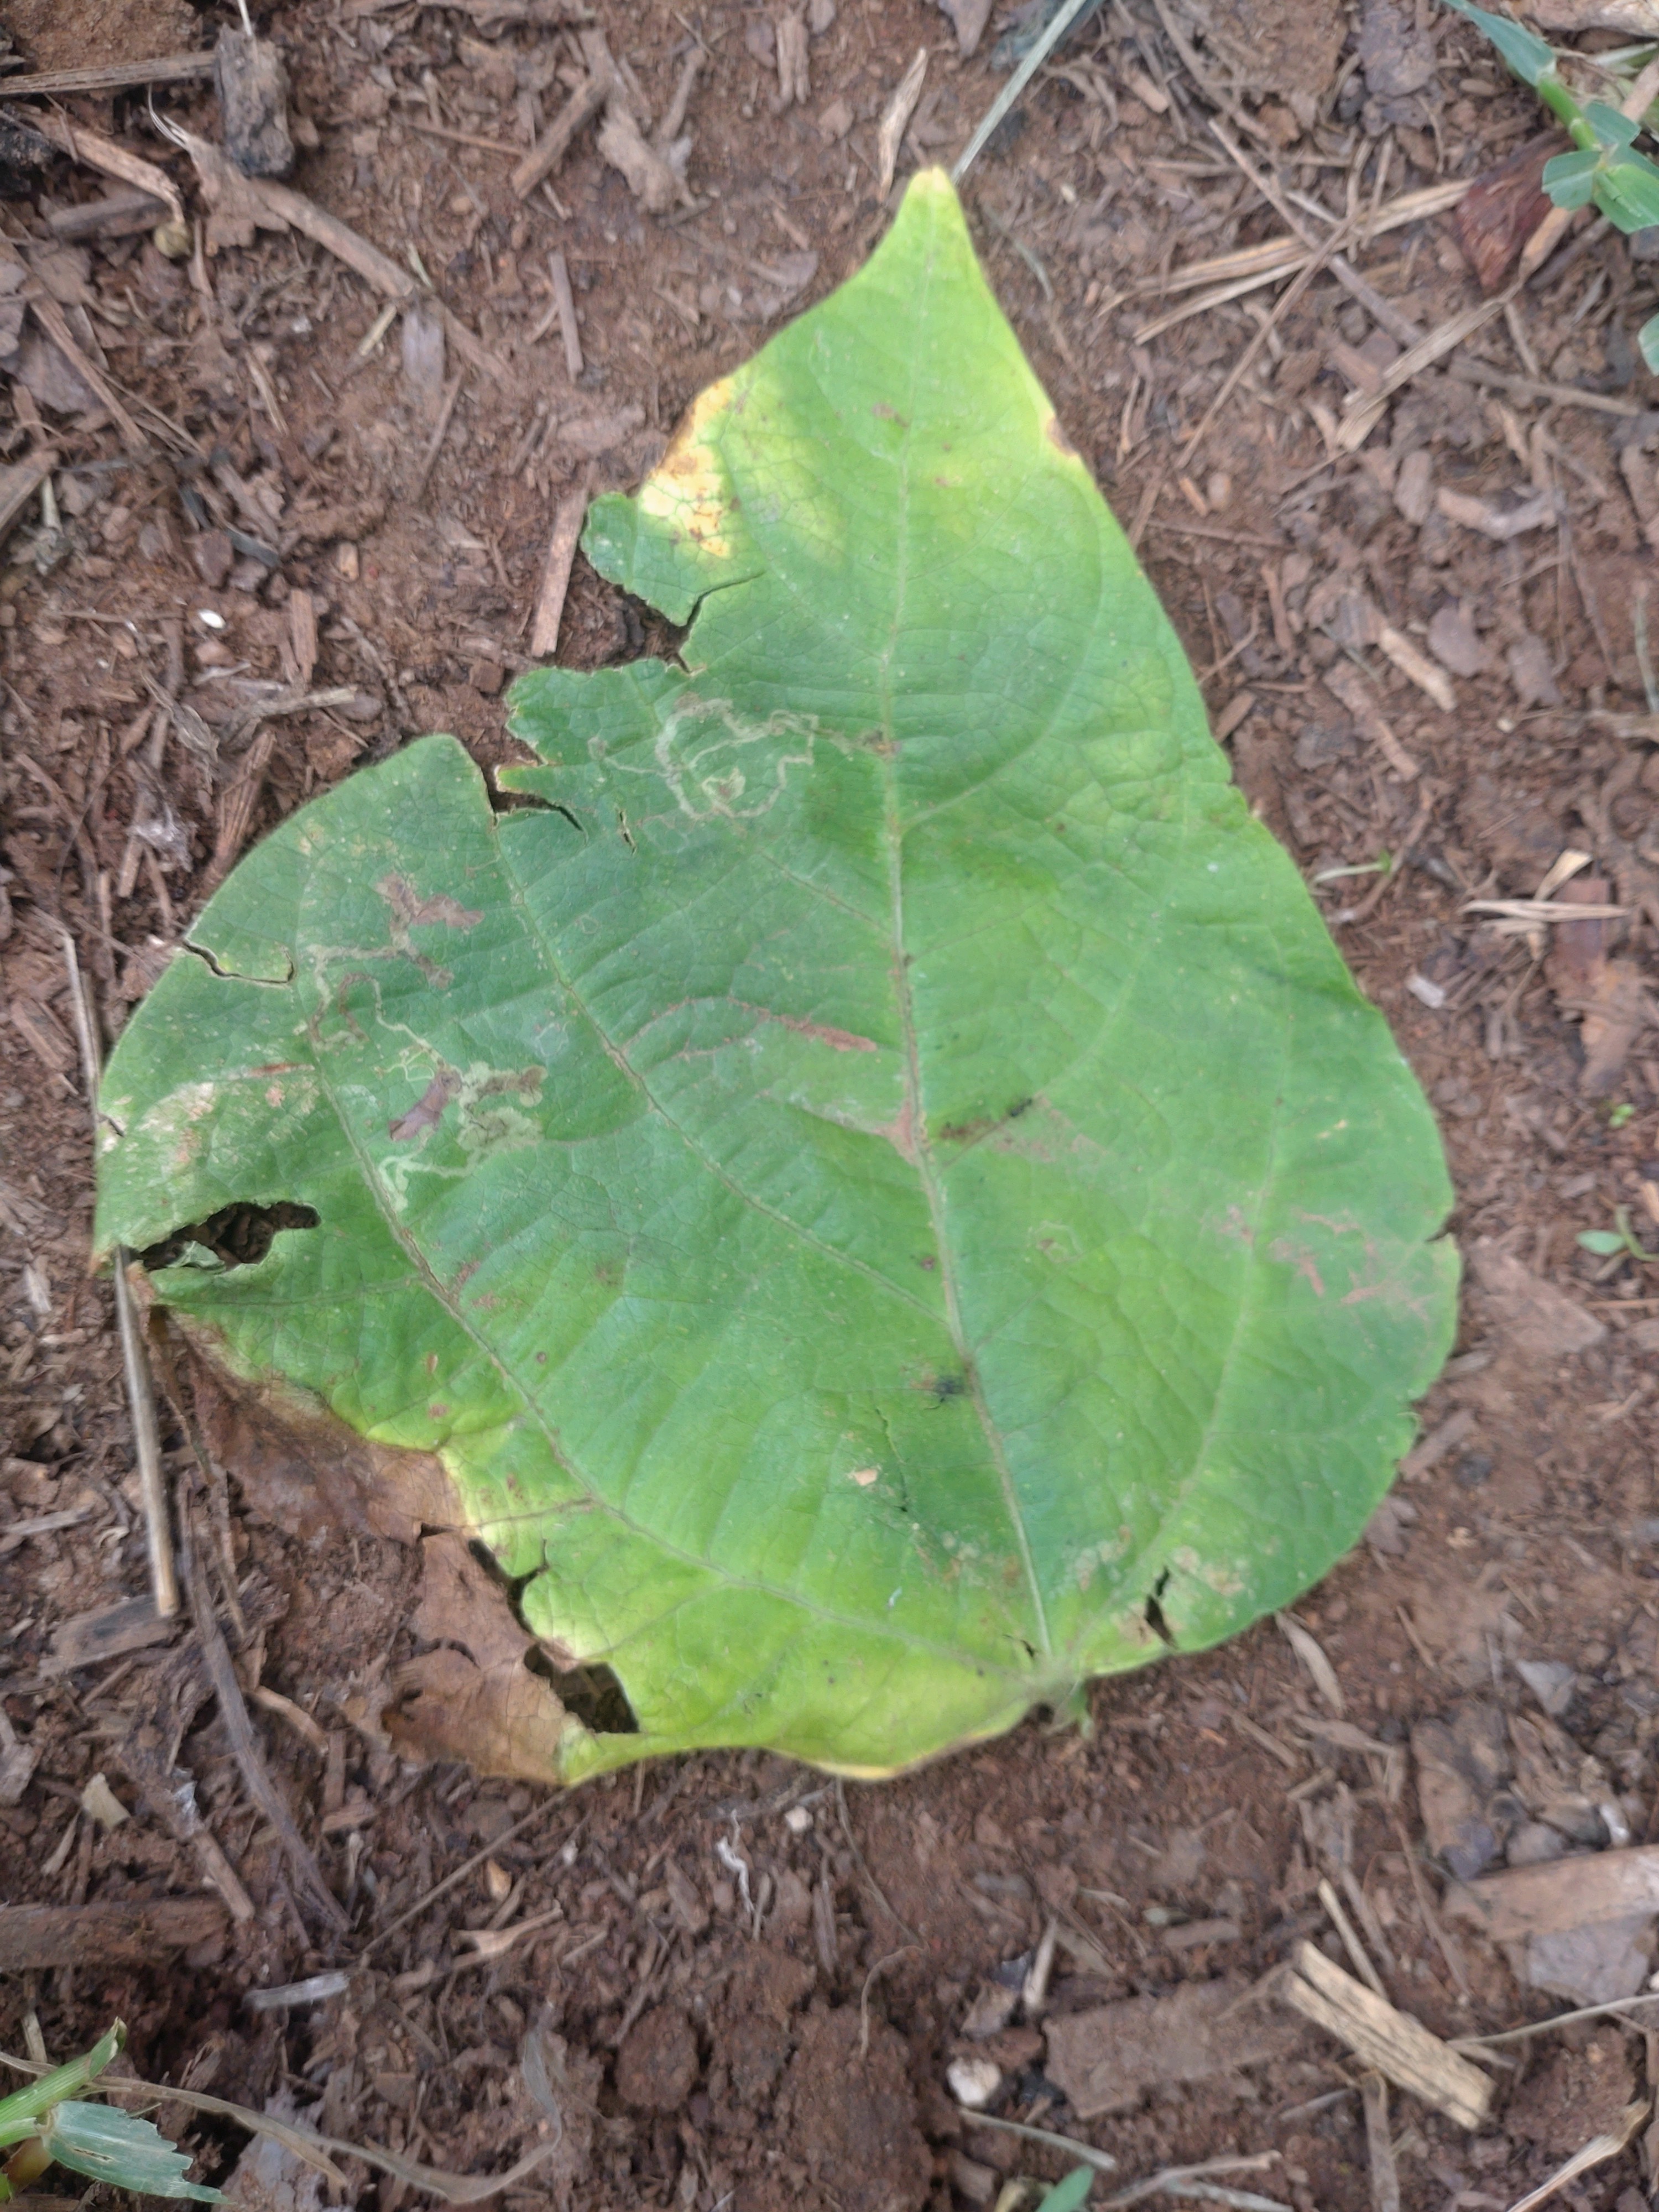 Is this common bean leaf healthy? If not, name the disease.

anthracnose
